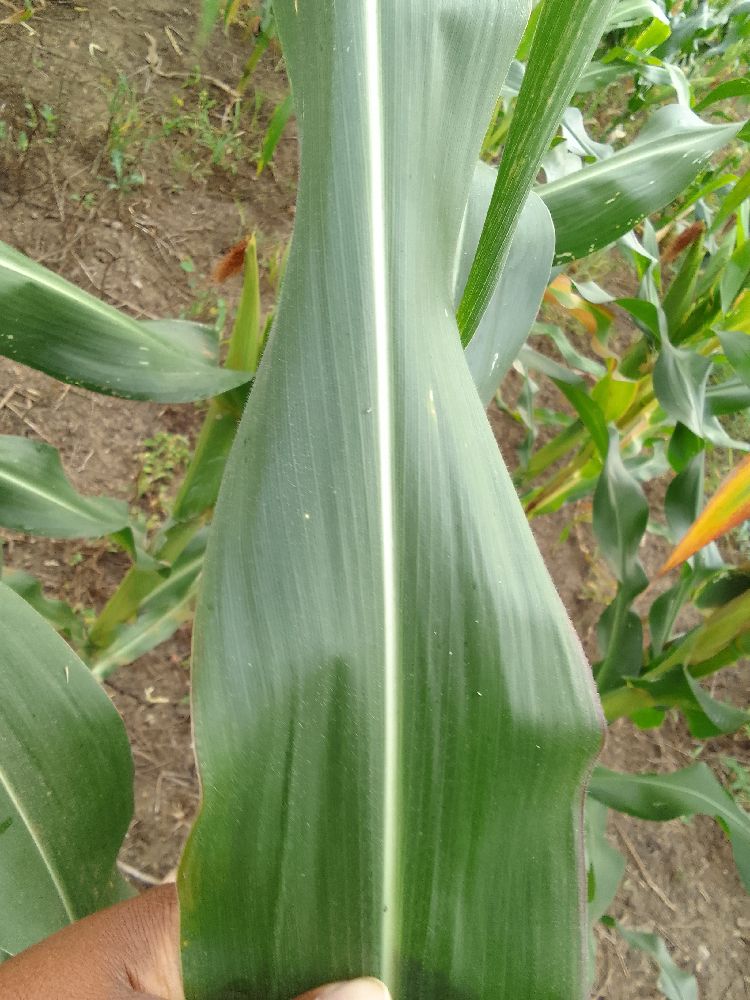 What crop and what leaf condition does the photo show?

maize, healthy
